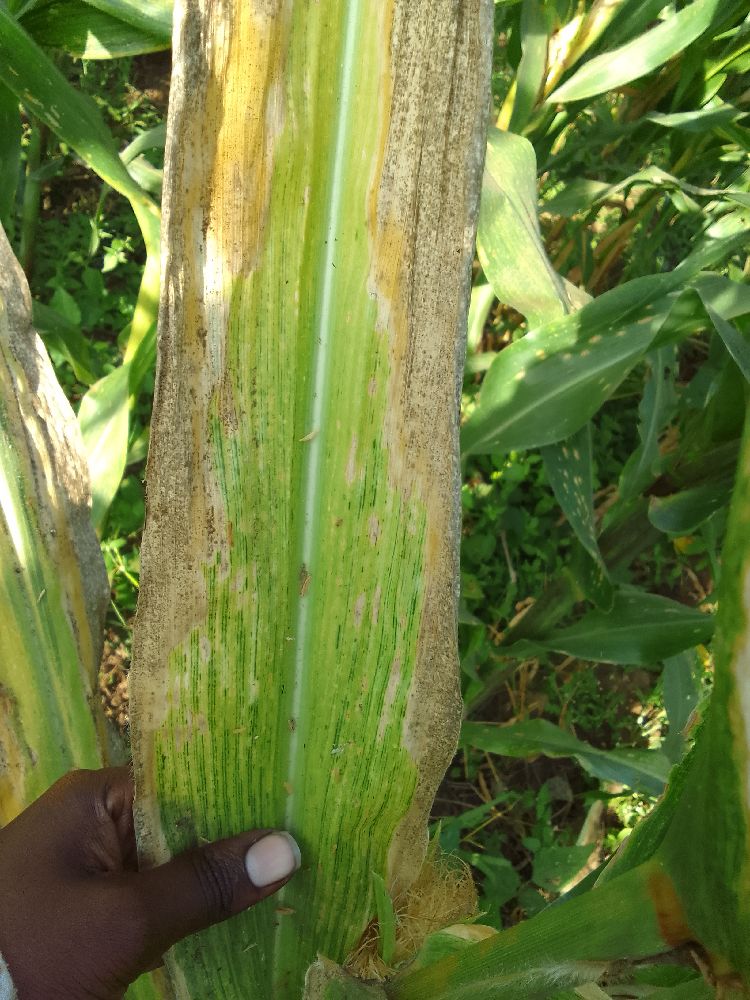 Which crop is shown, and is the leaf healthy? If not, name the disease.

maize, maize lethal necrosis
